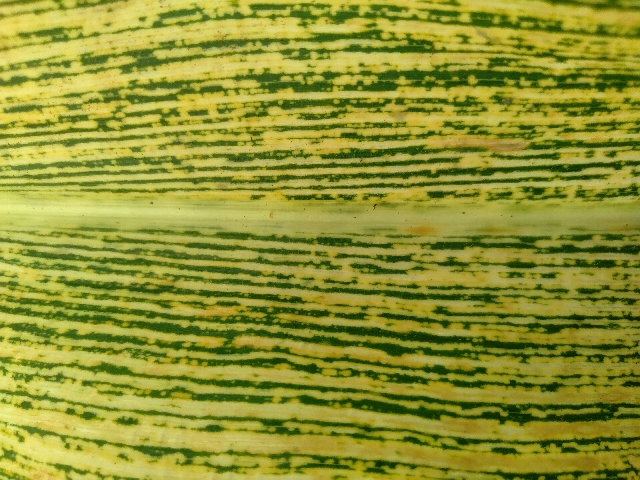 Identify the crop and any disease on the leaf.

maize, maize streak virus
